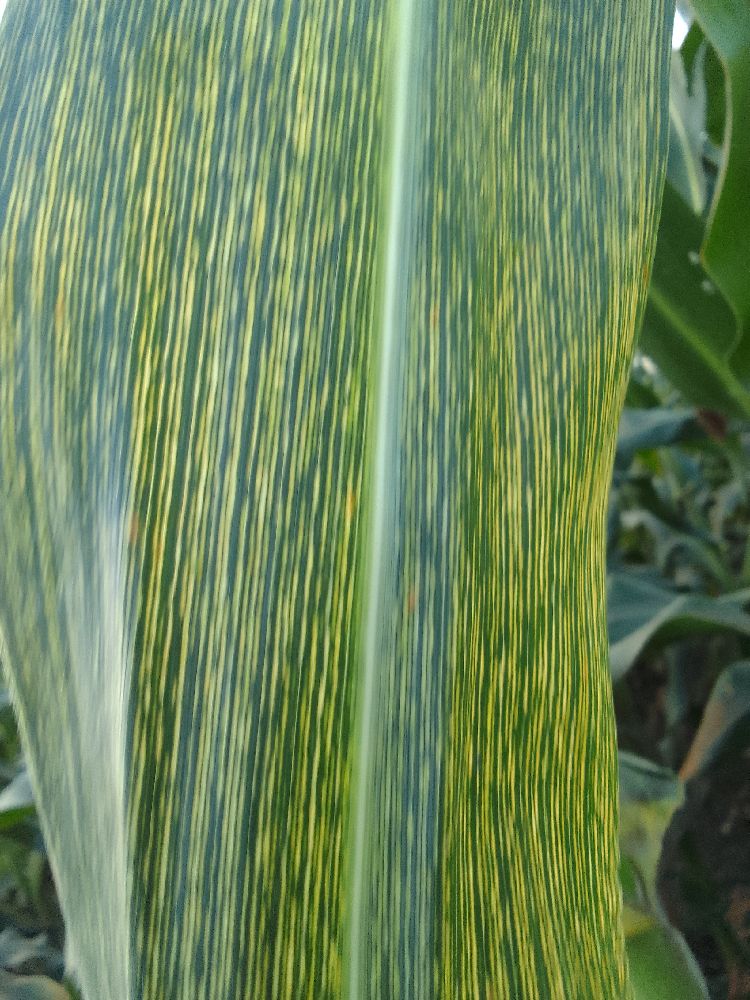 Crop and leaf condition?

maize, maize streak virus
